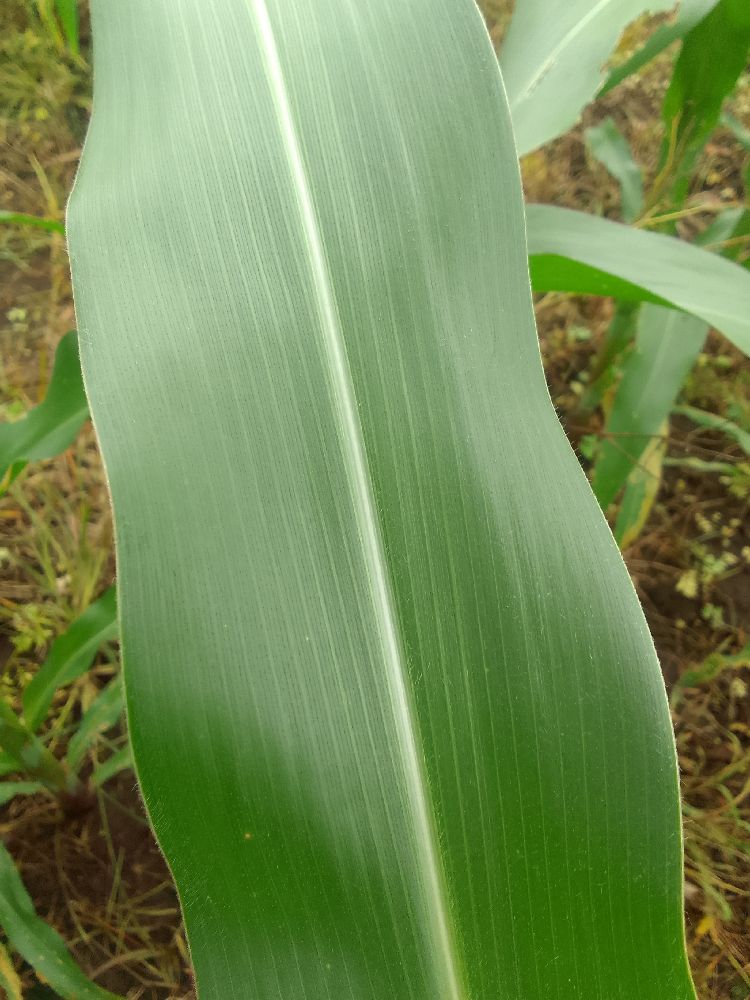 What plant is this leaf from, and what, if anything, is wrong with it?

maize, healthy
